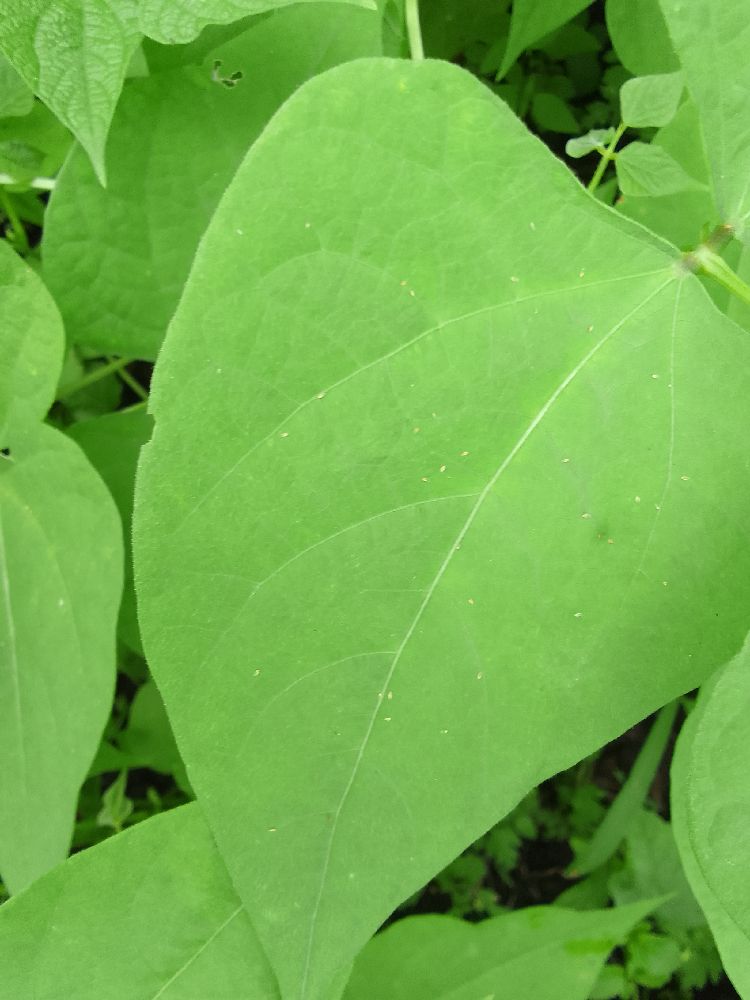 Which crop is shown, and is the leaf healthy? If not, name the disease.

common bean, healthy
